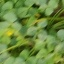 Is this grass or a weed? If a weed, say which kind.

unstructured weed
